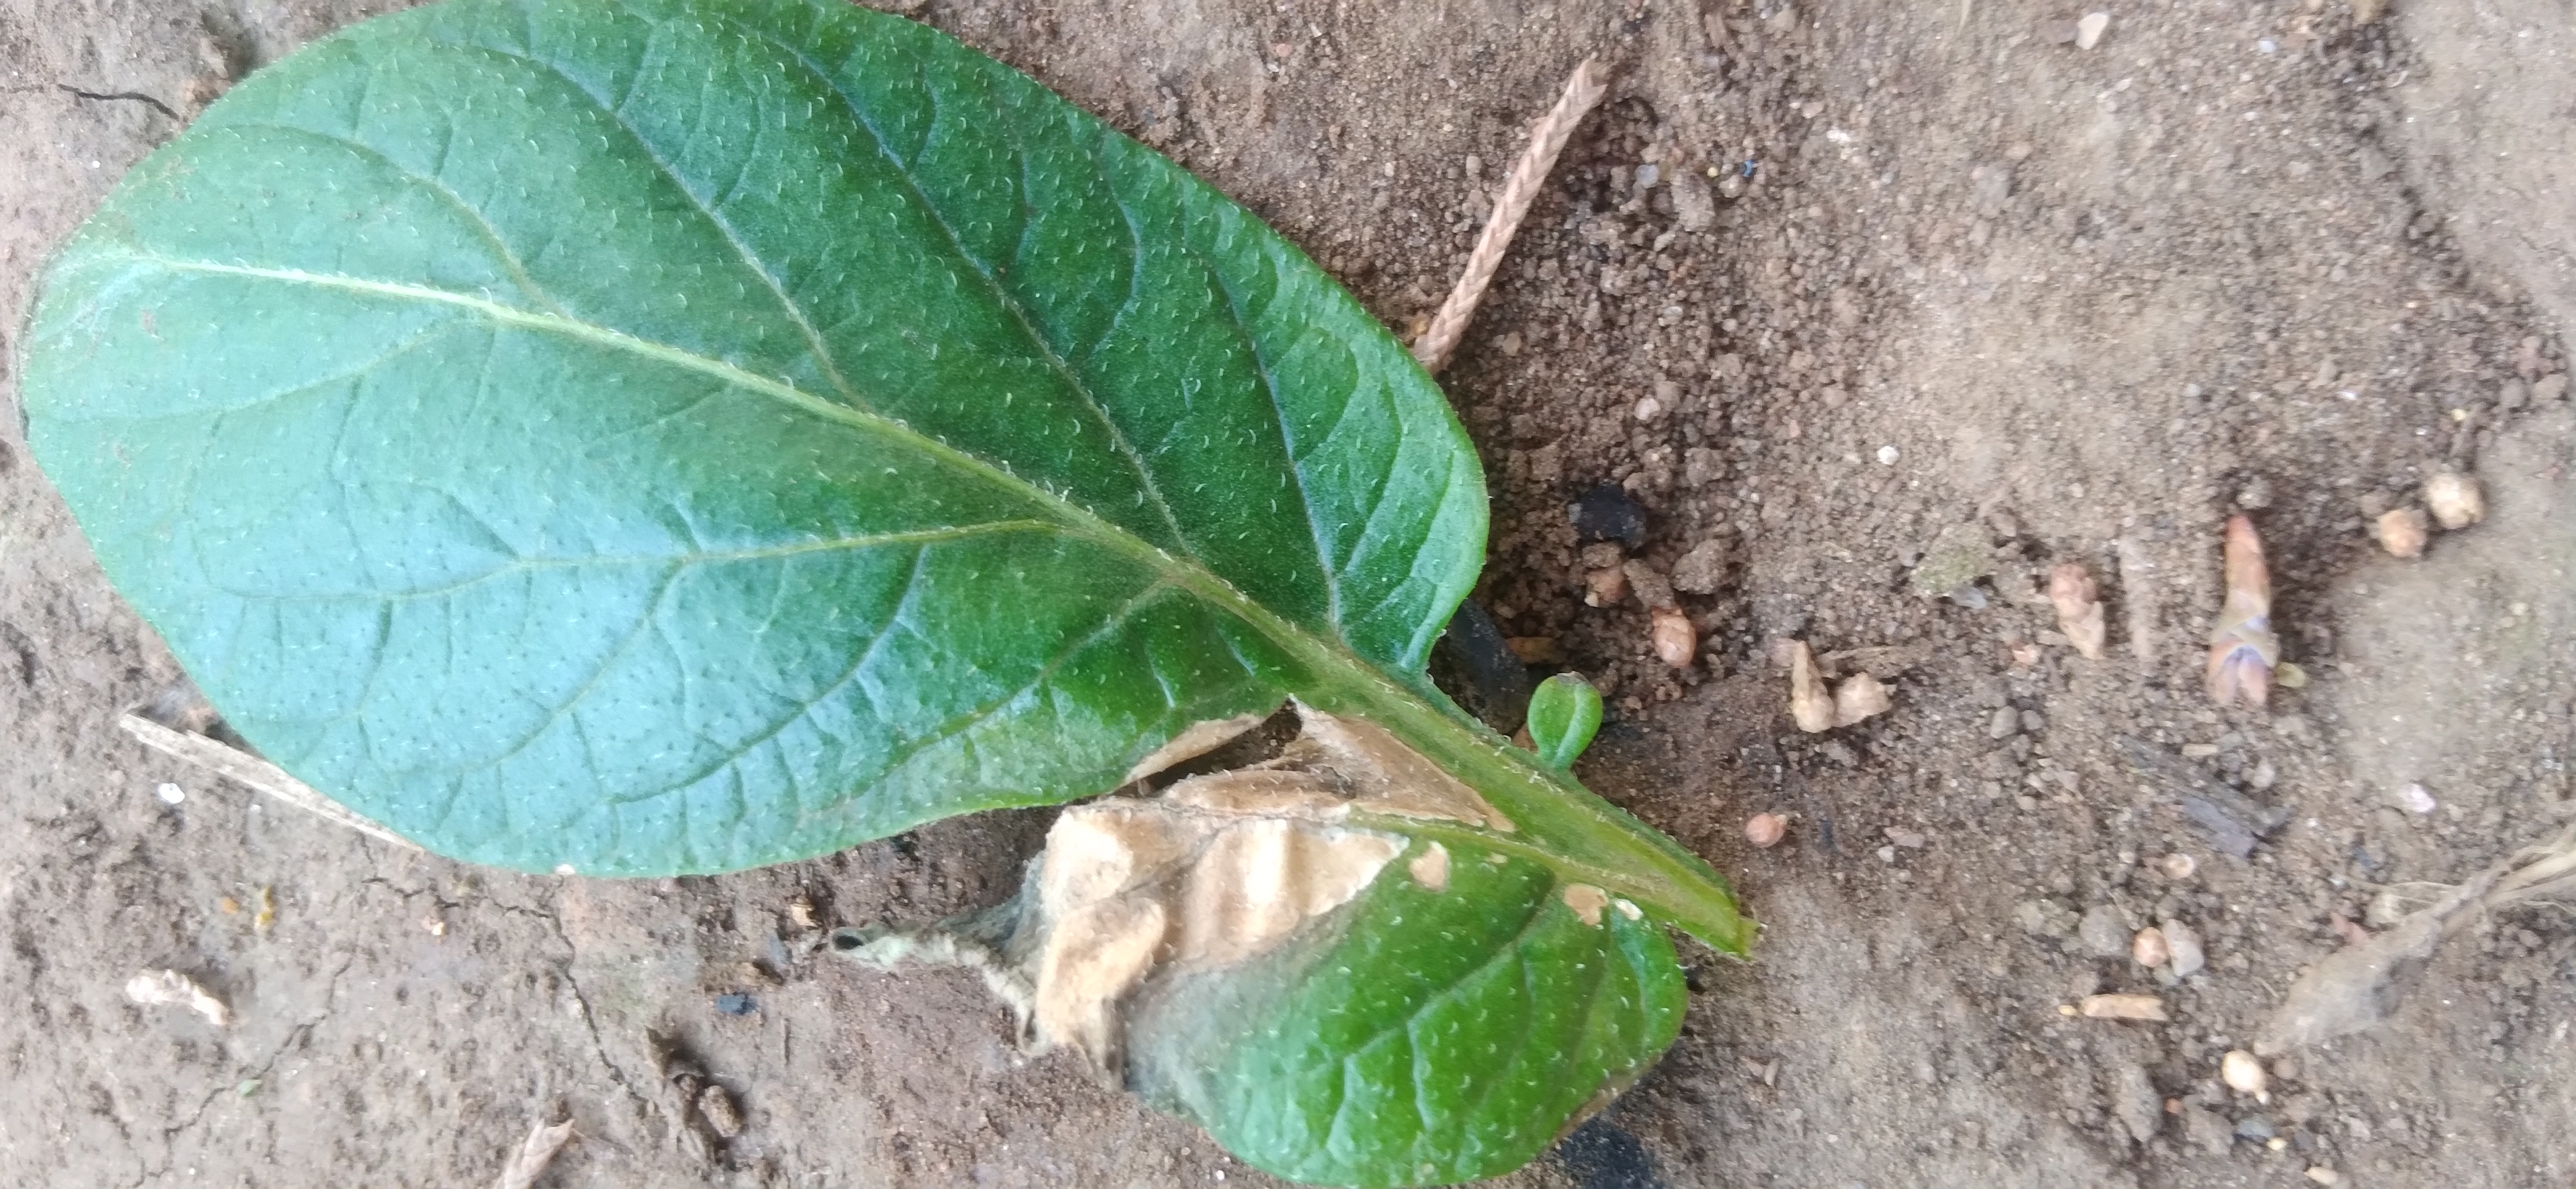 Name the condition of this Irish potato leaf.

early blight
